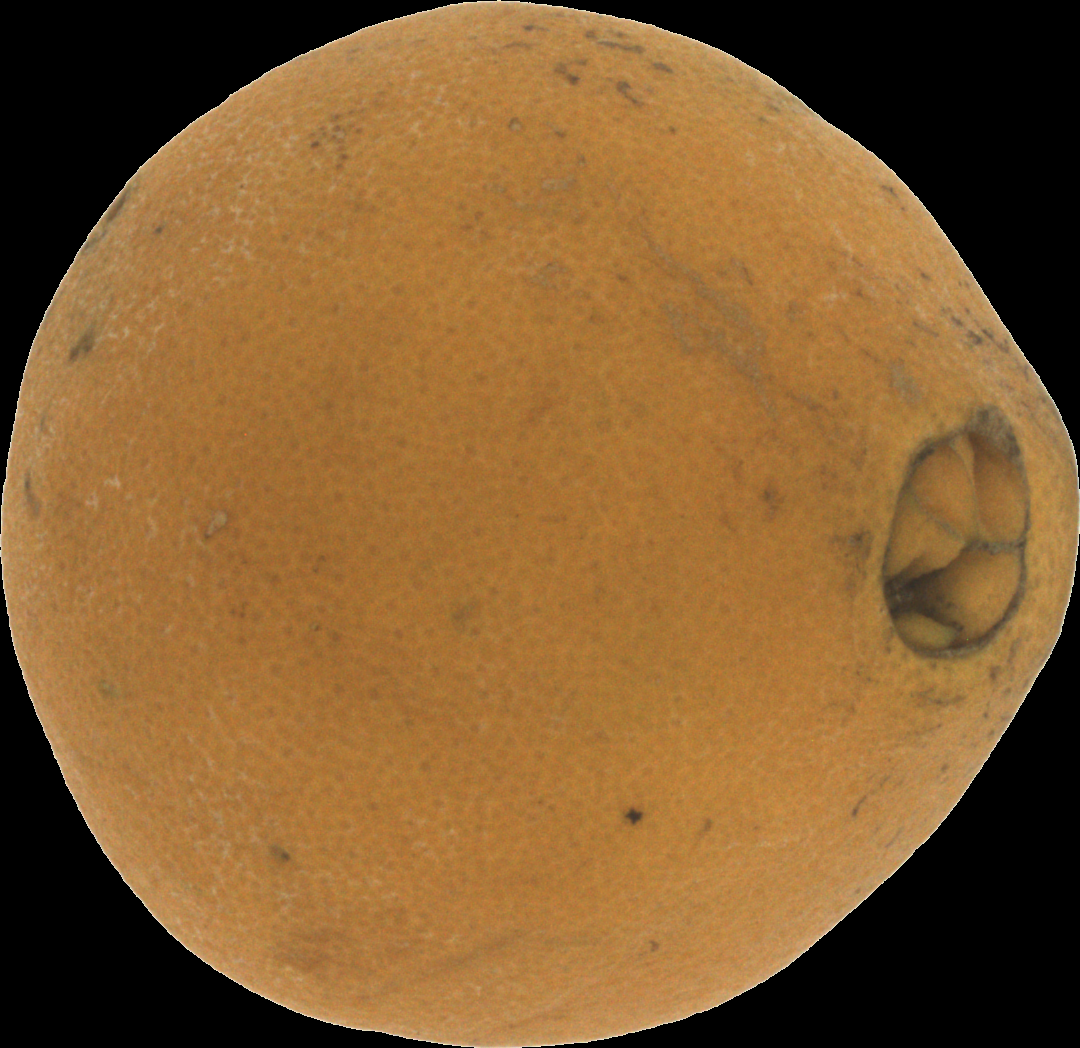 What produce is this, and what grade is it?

orange, bad
